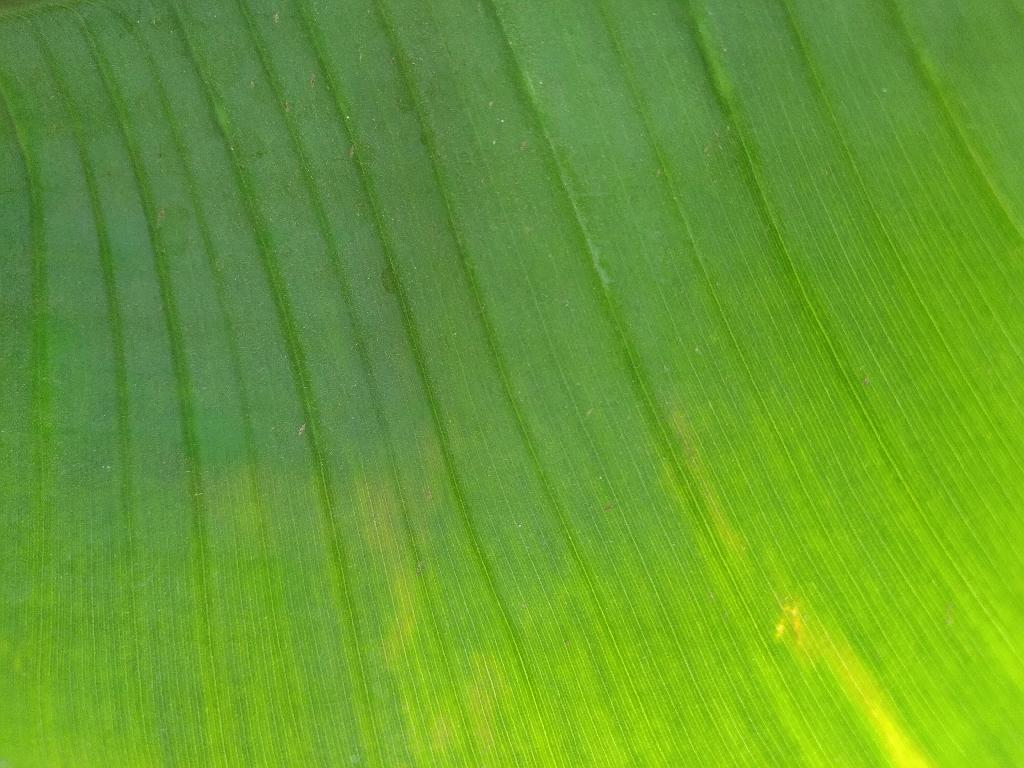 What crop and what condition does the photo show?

banana, healthy
